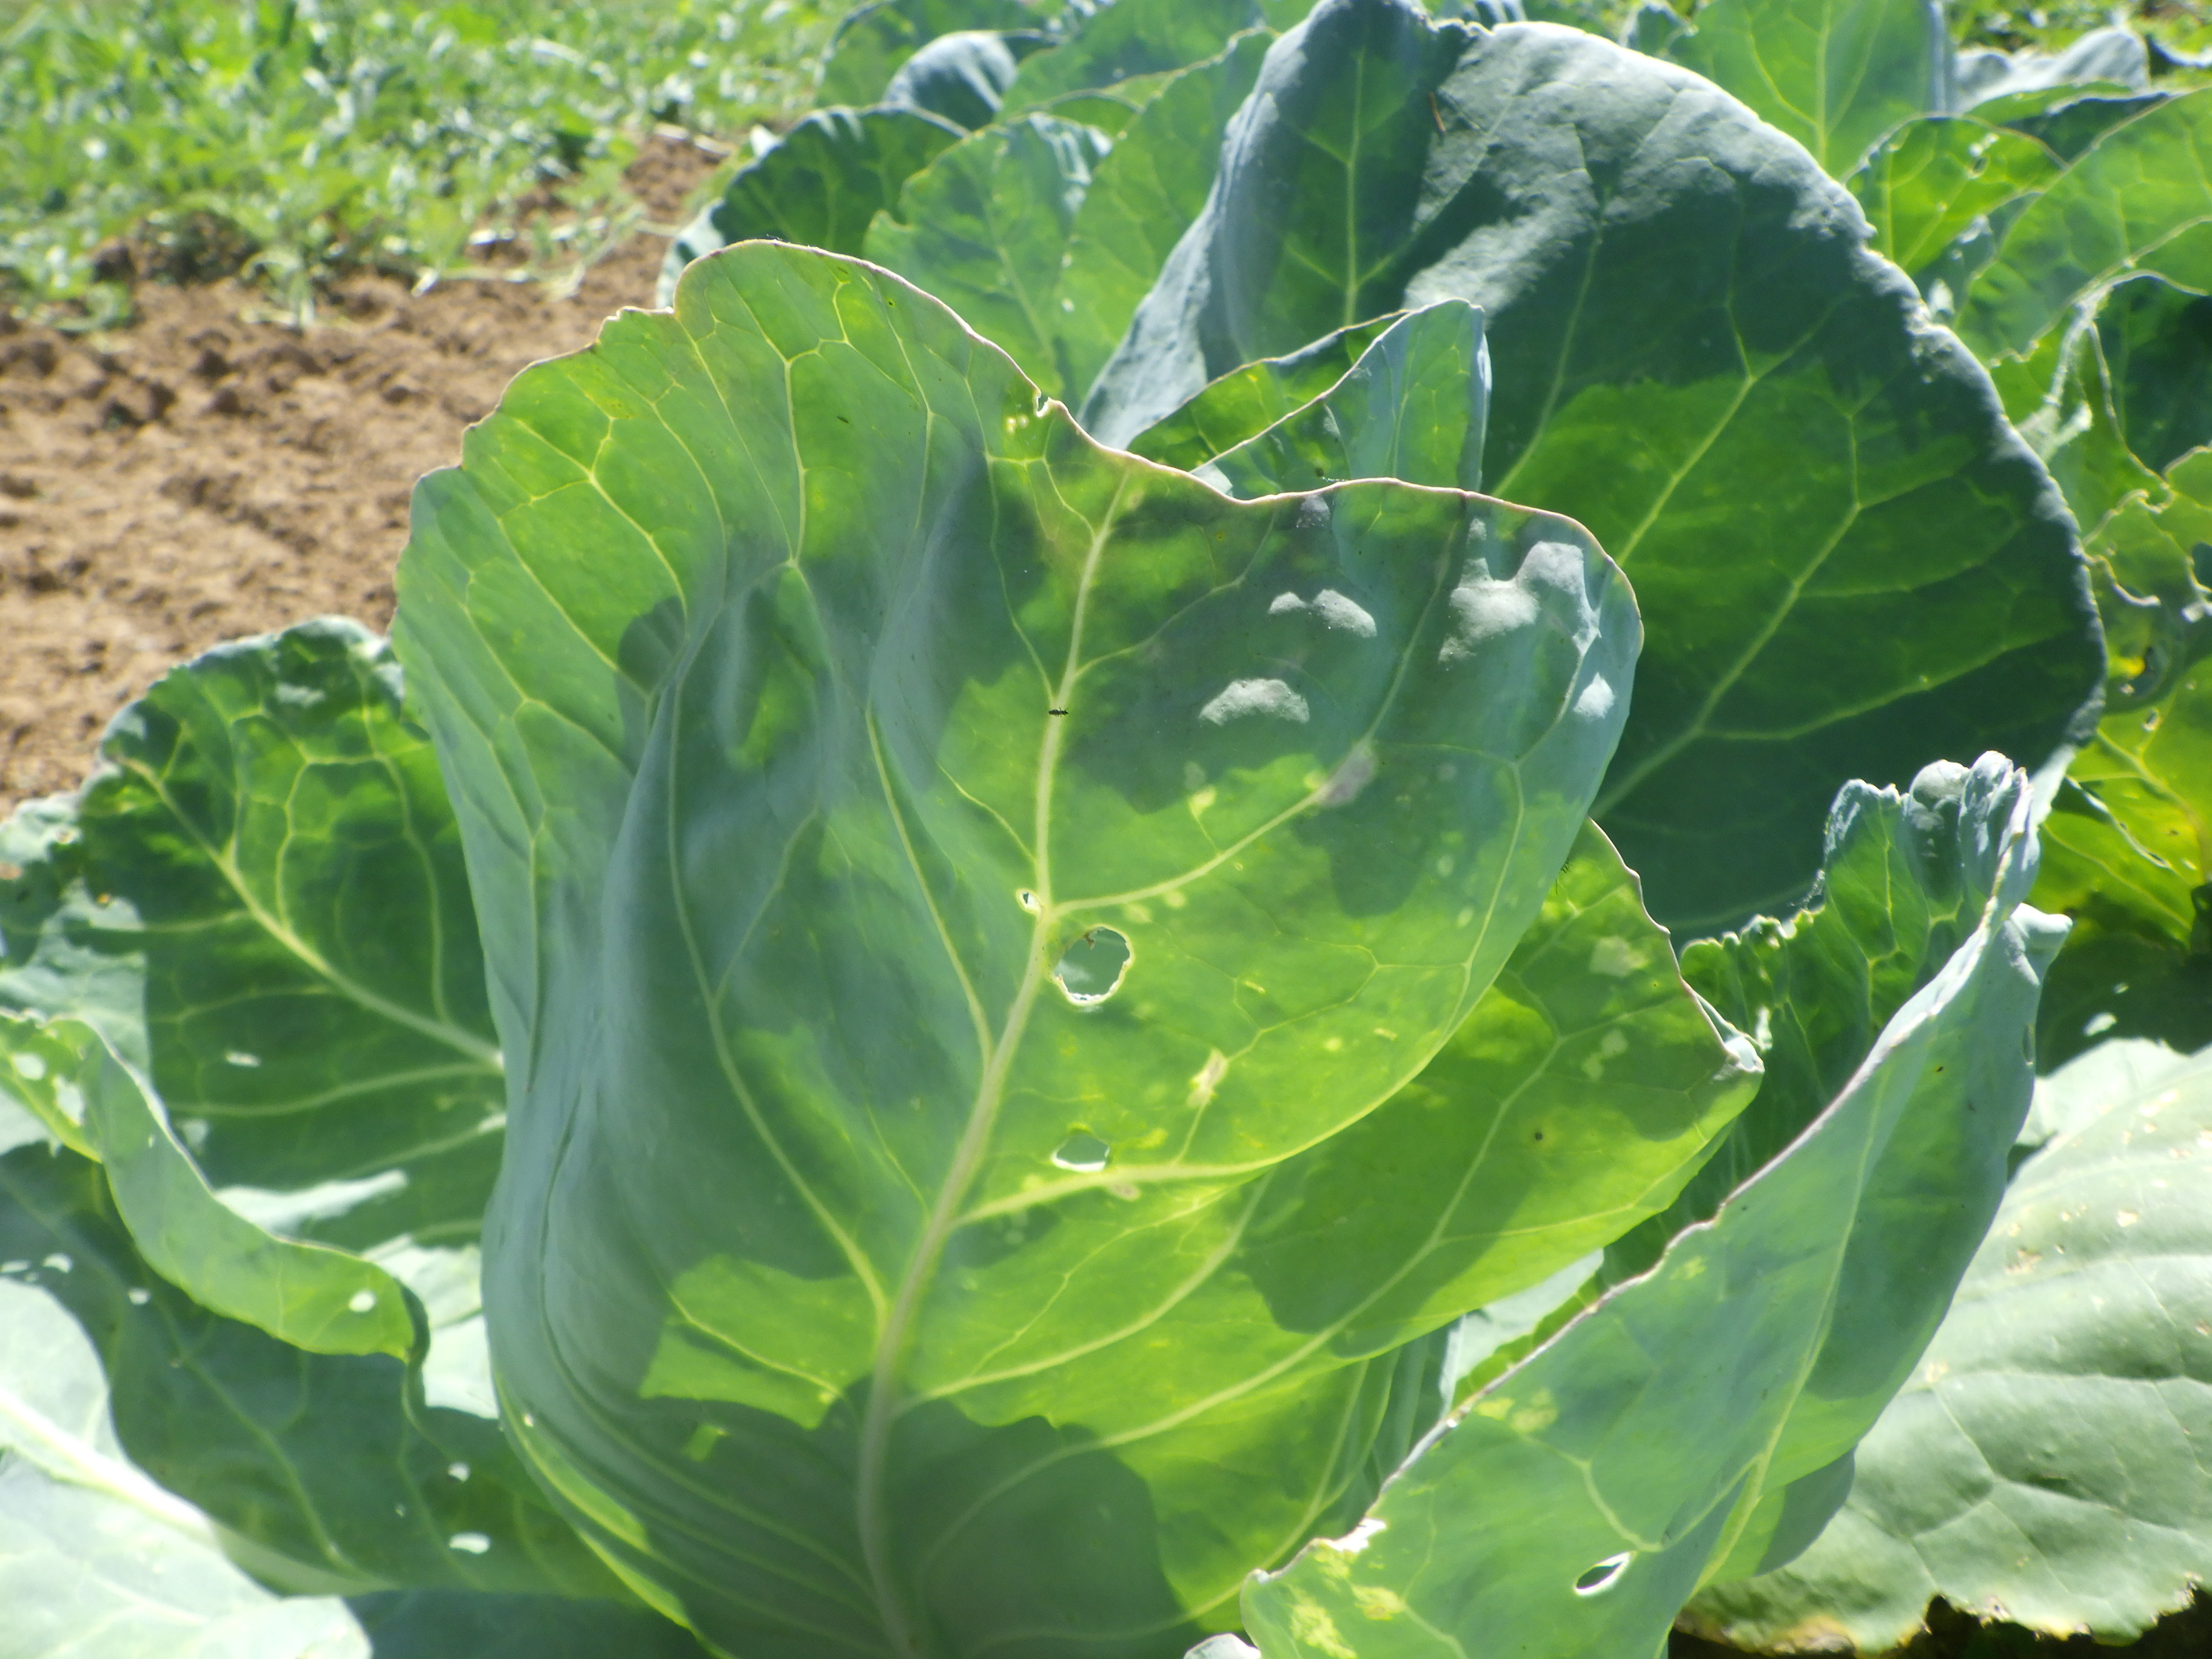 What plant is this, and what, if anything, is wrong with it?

cabbage, phytophagous, red cabbage bug
